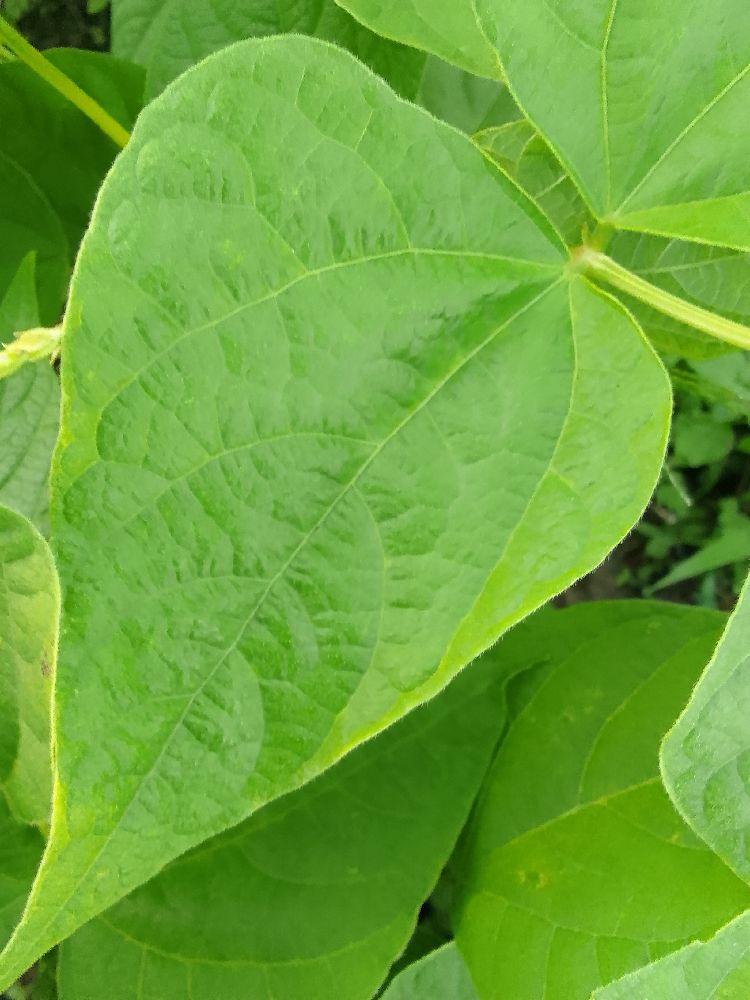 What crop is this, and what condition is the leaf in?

common bean, healthy
